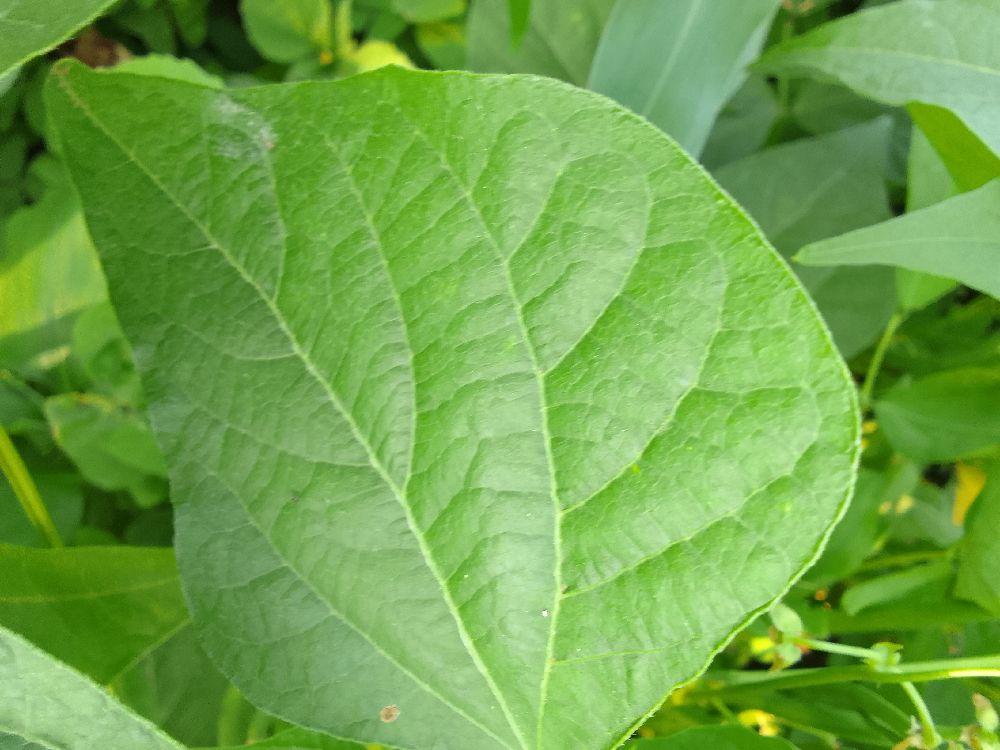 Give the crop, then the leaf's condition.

common bean, healthy
